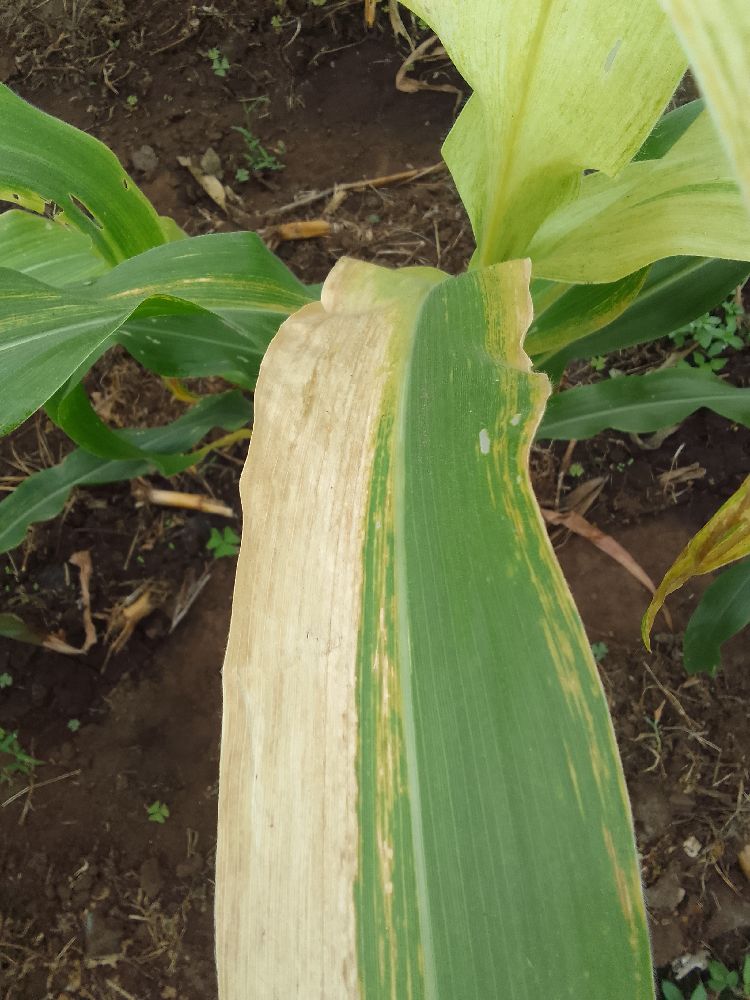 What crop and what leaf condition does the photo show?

maize, maize lethal necrosis
